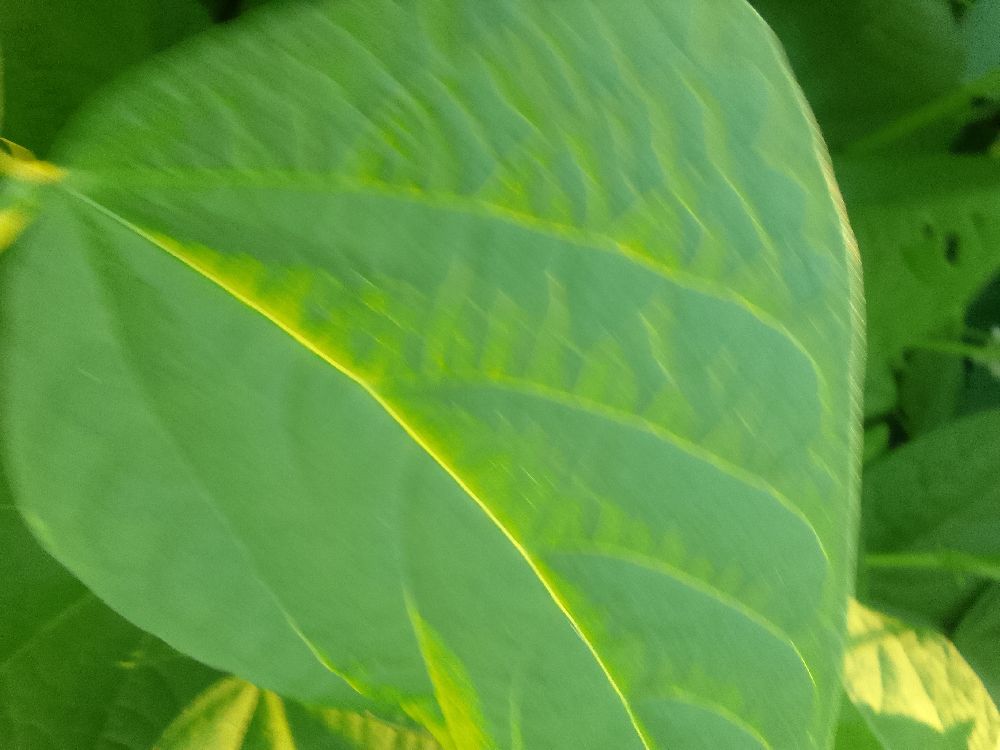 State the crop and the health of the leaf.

common bean, healthy
